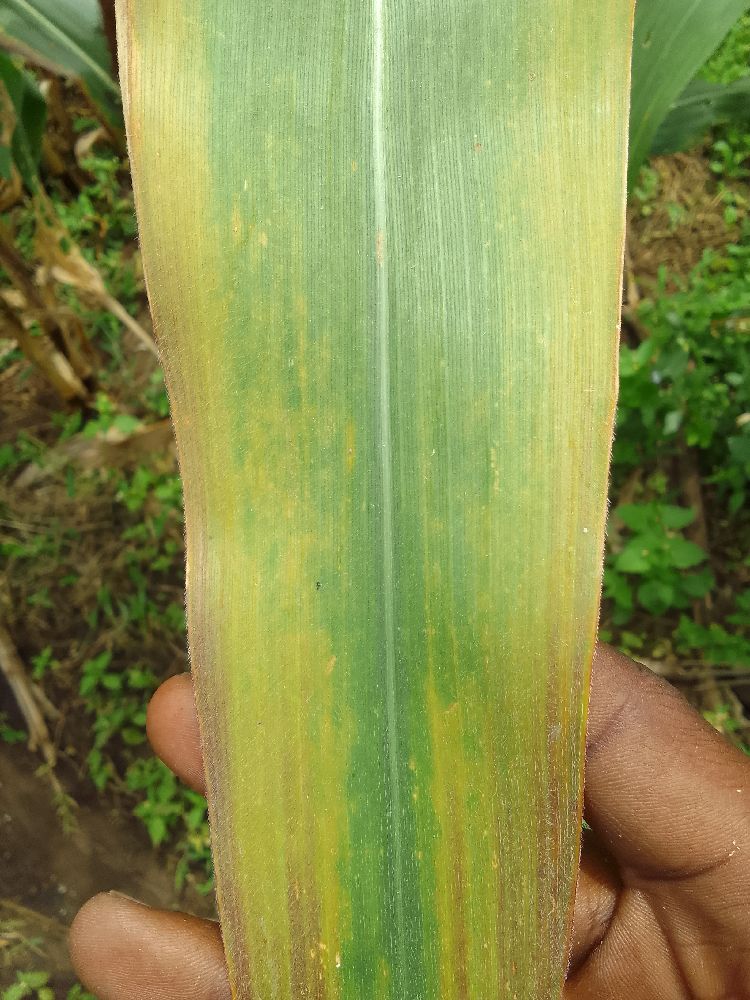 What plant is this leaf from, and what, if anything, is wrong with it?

maize, maize lethal necrosis
